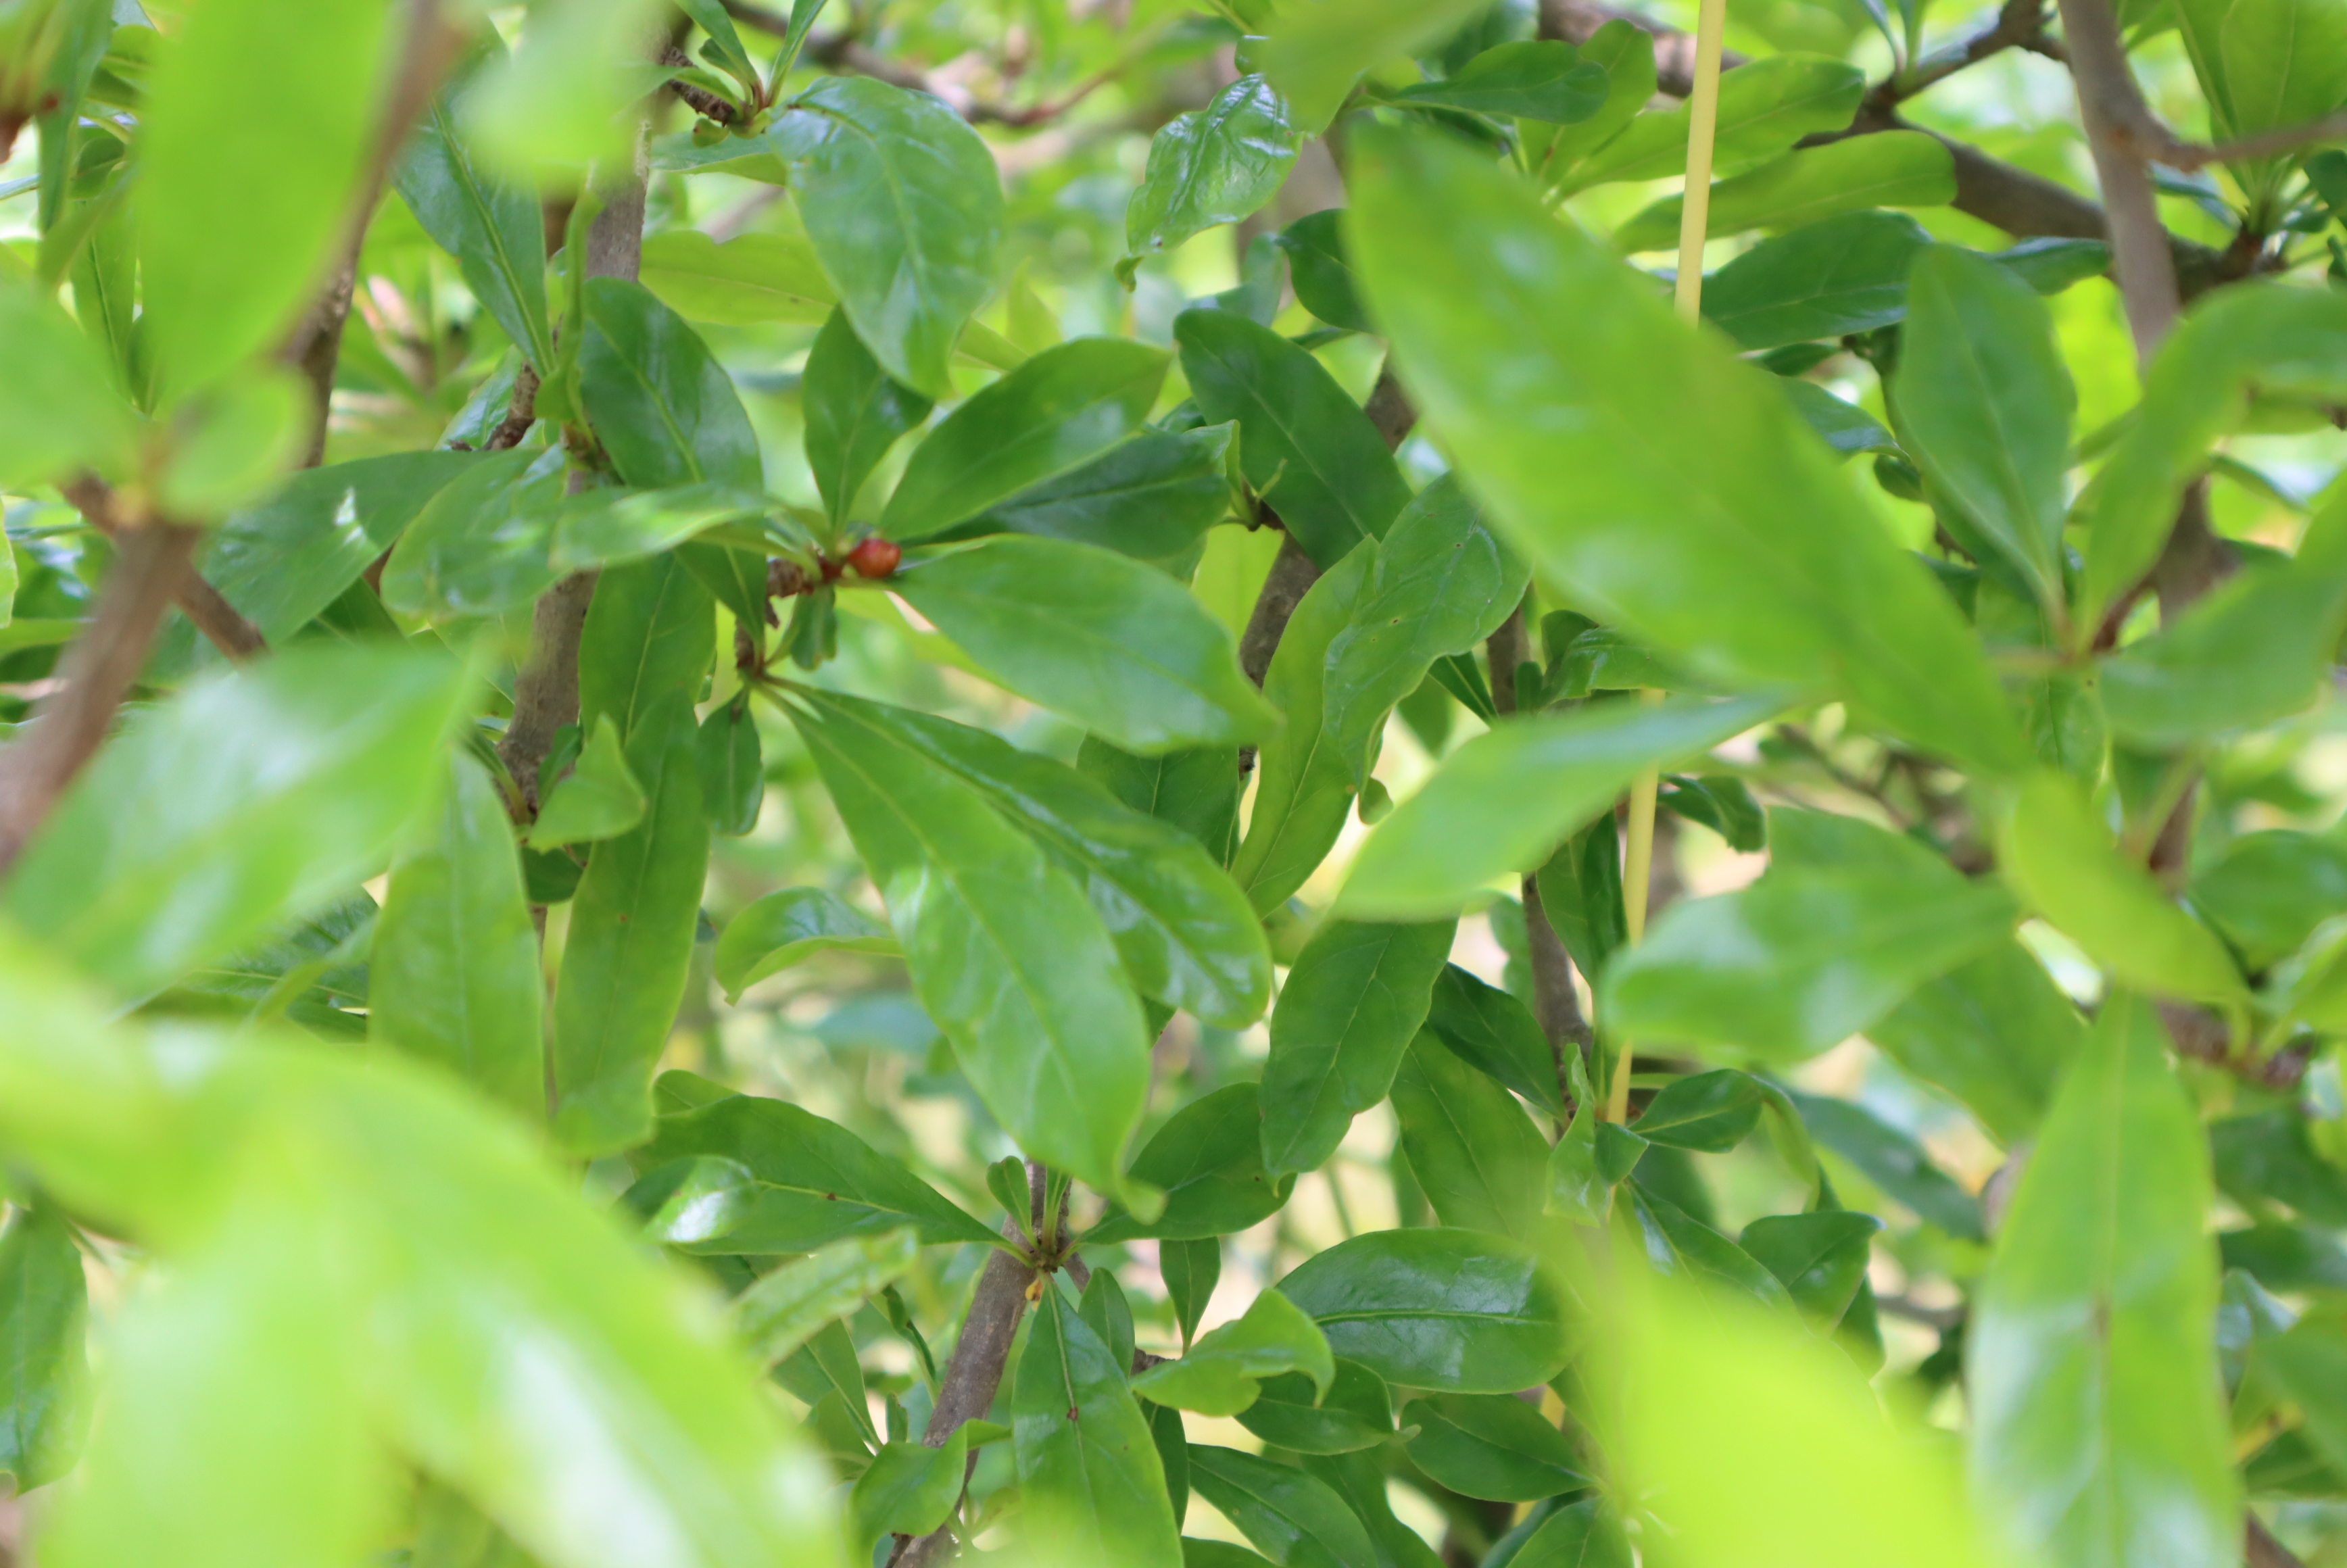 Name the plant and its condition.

pomegranate, aphids, coniella granati
